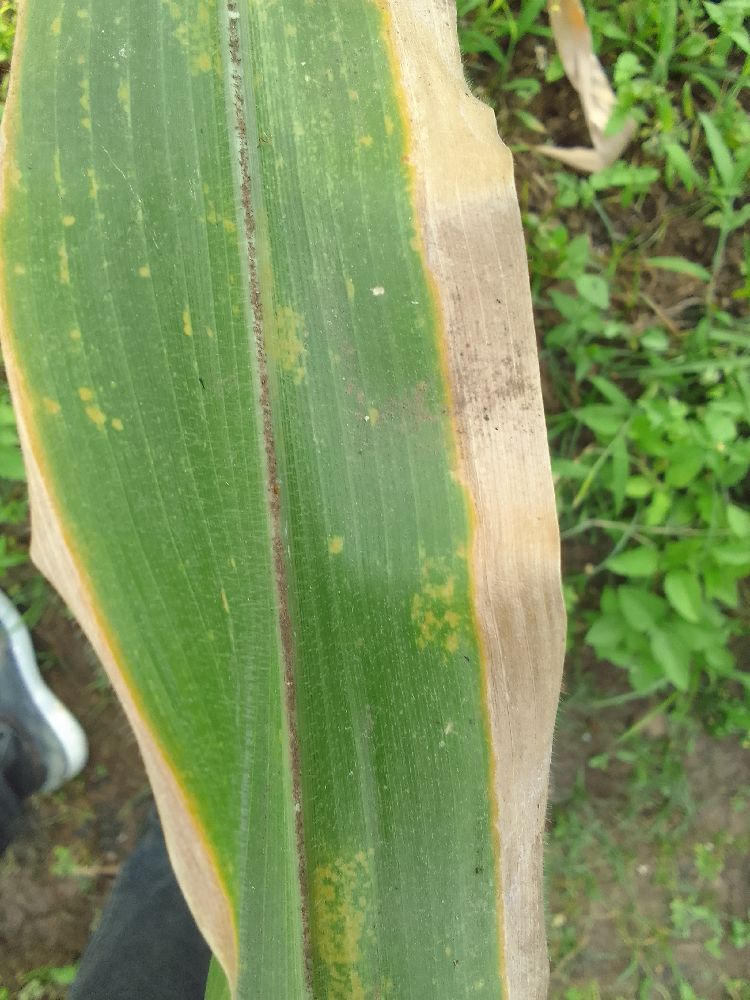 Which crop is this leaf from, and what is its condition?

maize, maize lethal necrosis
